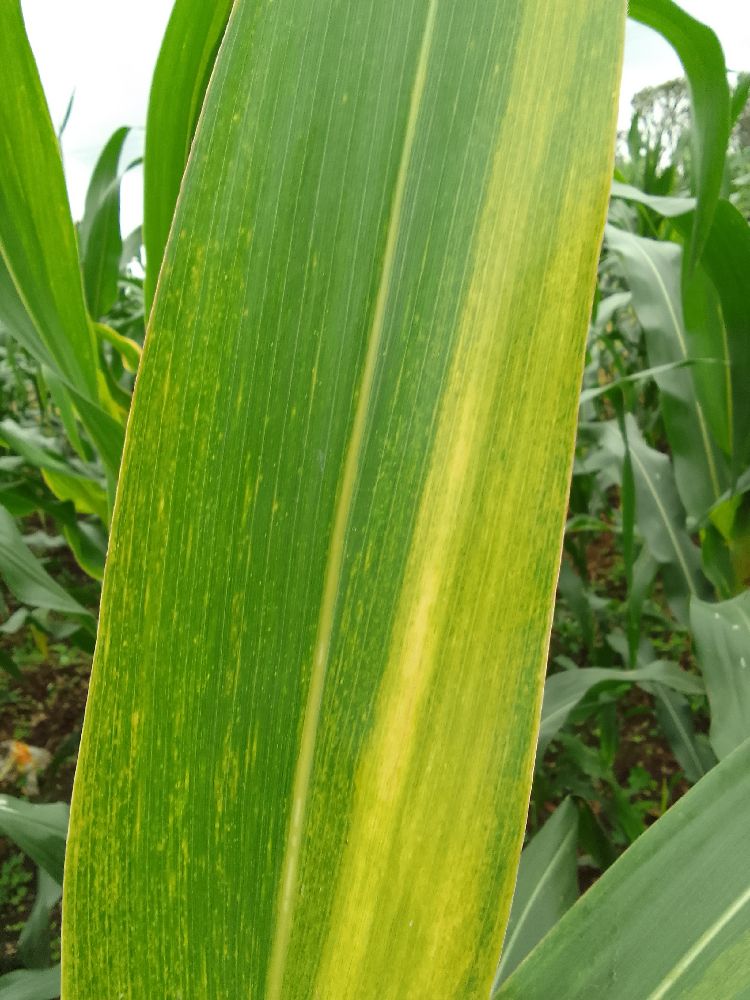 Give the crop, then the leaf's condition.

maize, maize lethal necrosis
